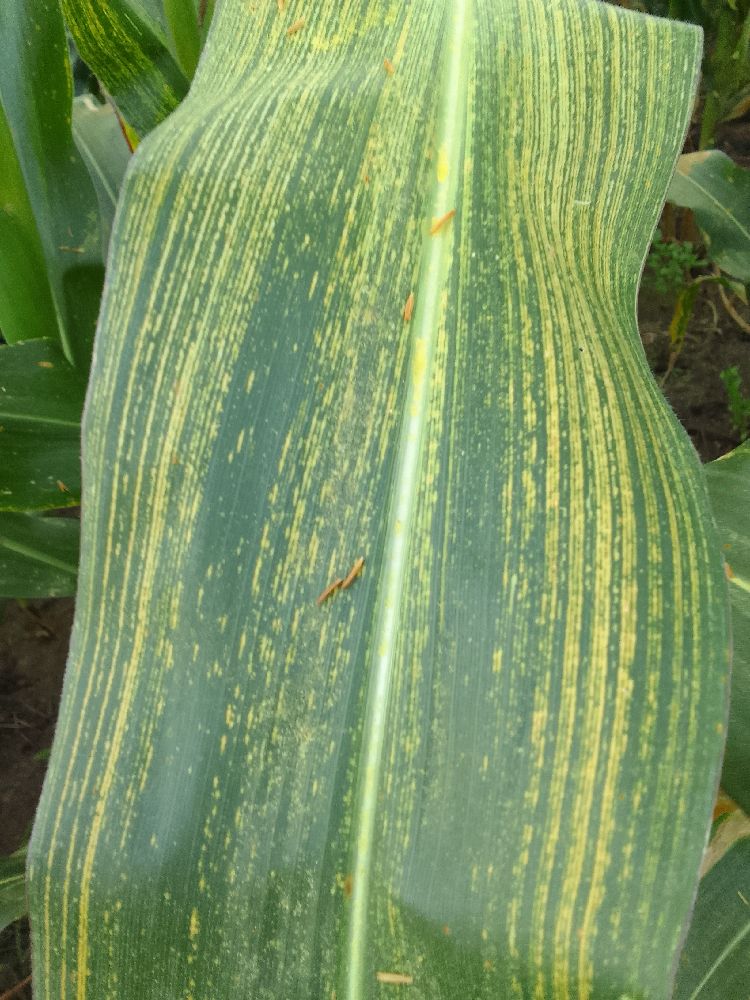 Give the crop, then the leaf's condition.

maize, maize streak virus
